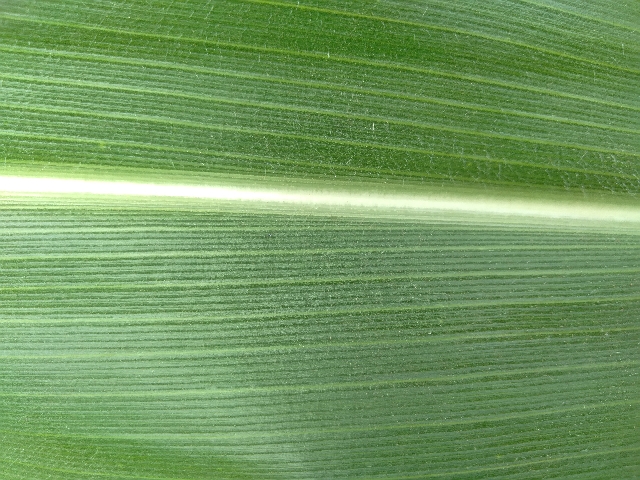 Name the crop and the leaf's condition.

maize, healthy
